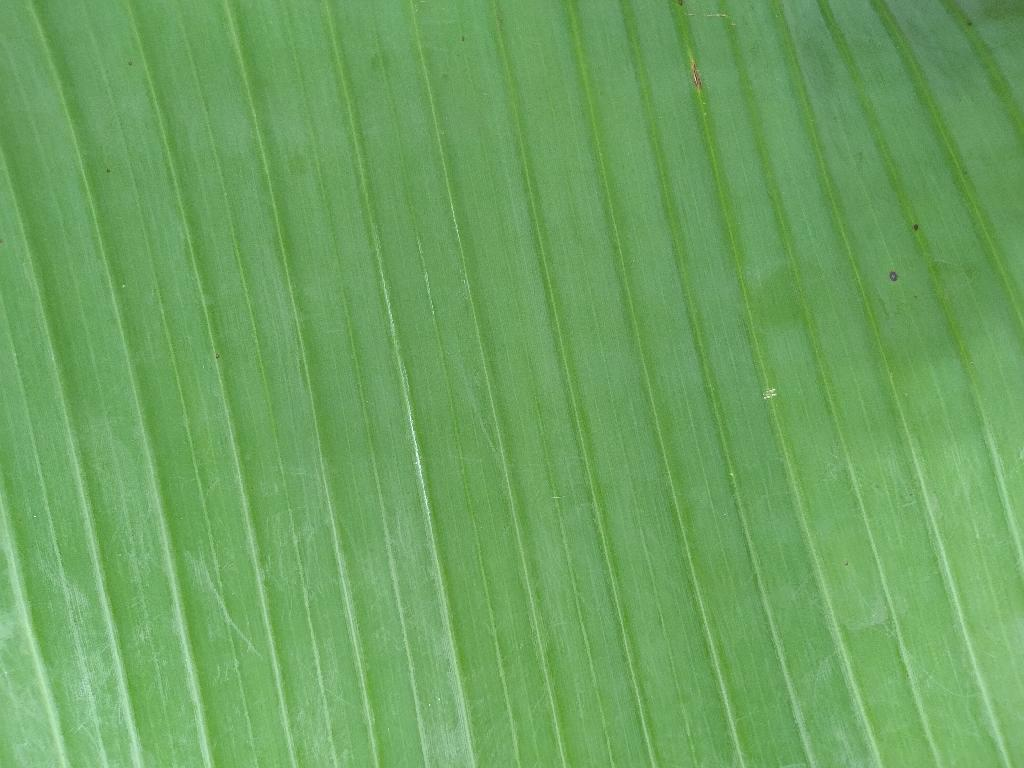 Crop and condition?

banana, healthy
